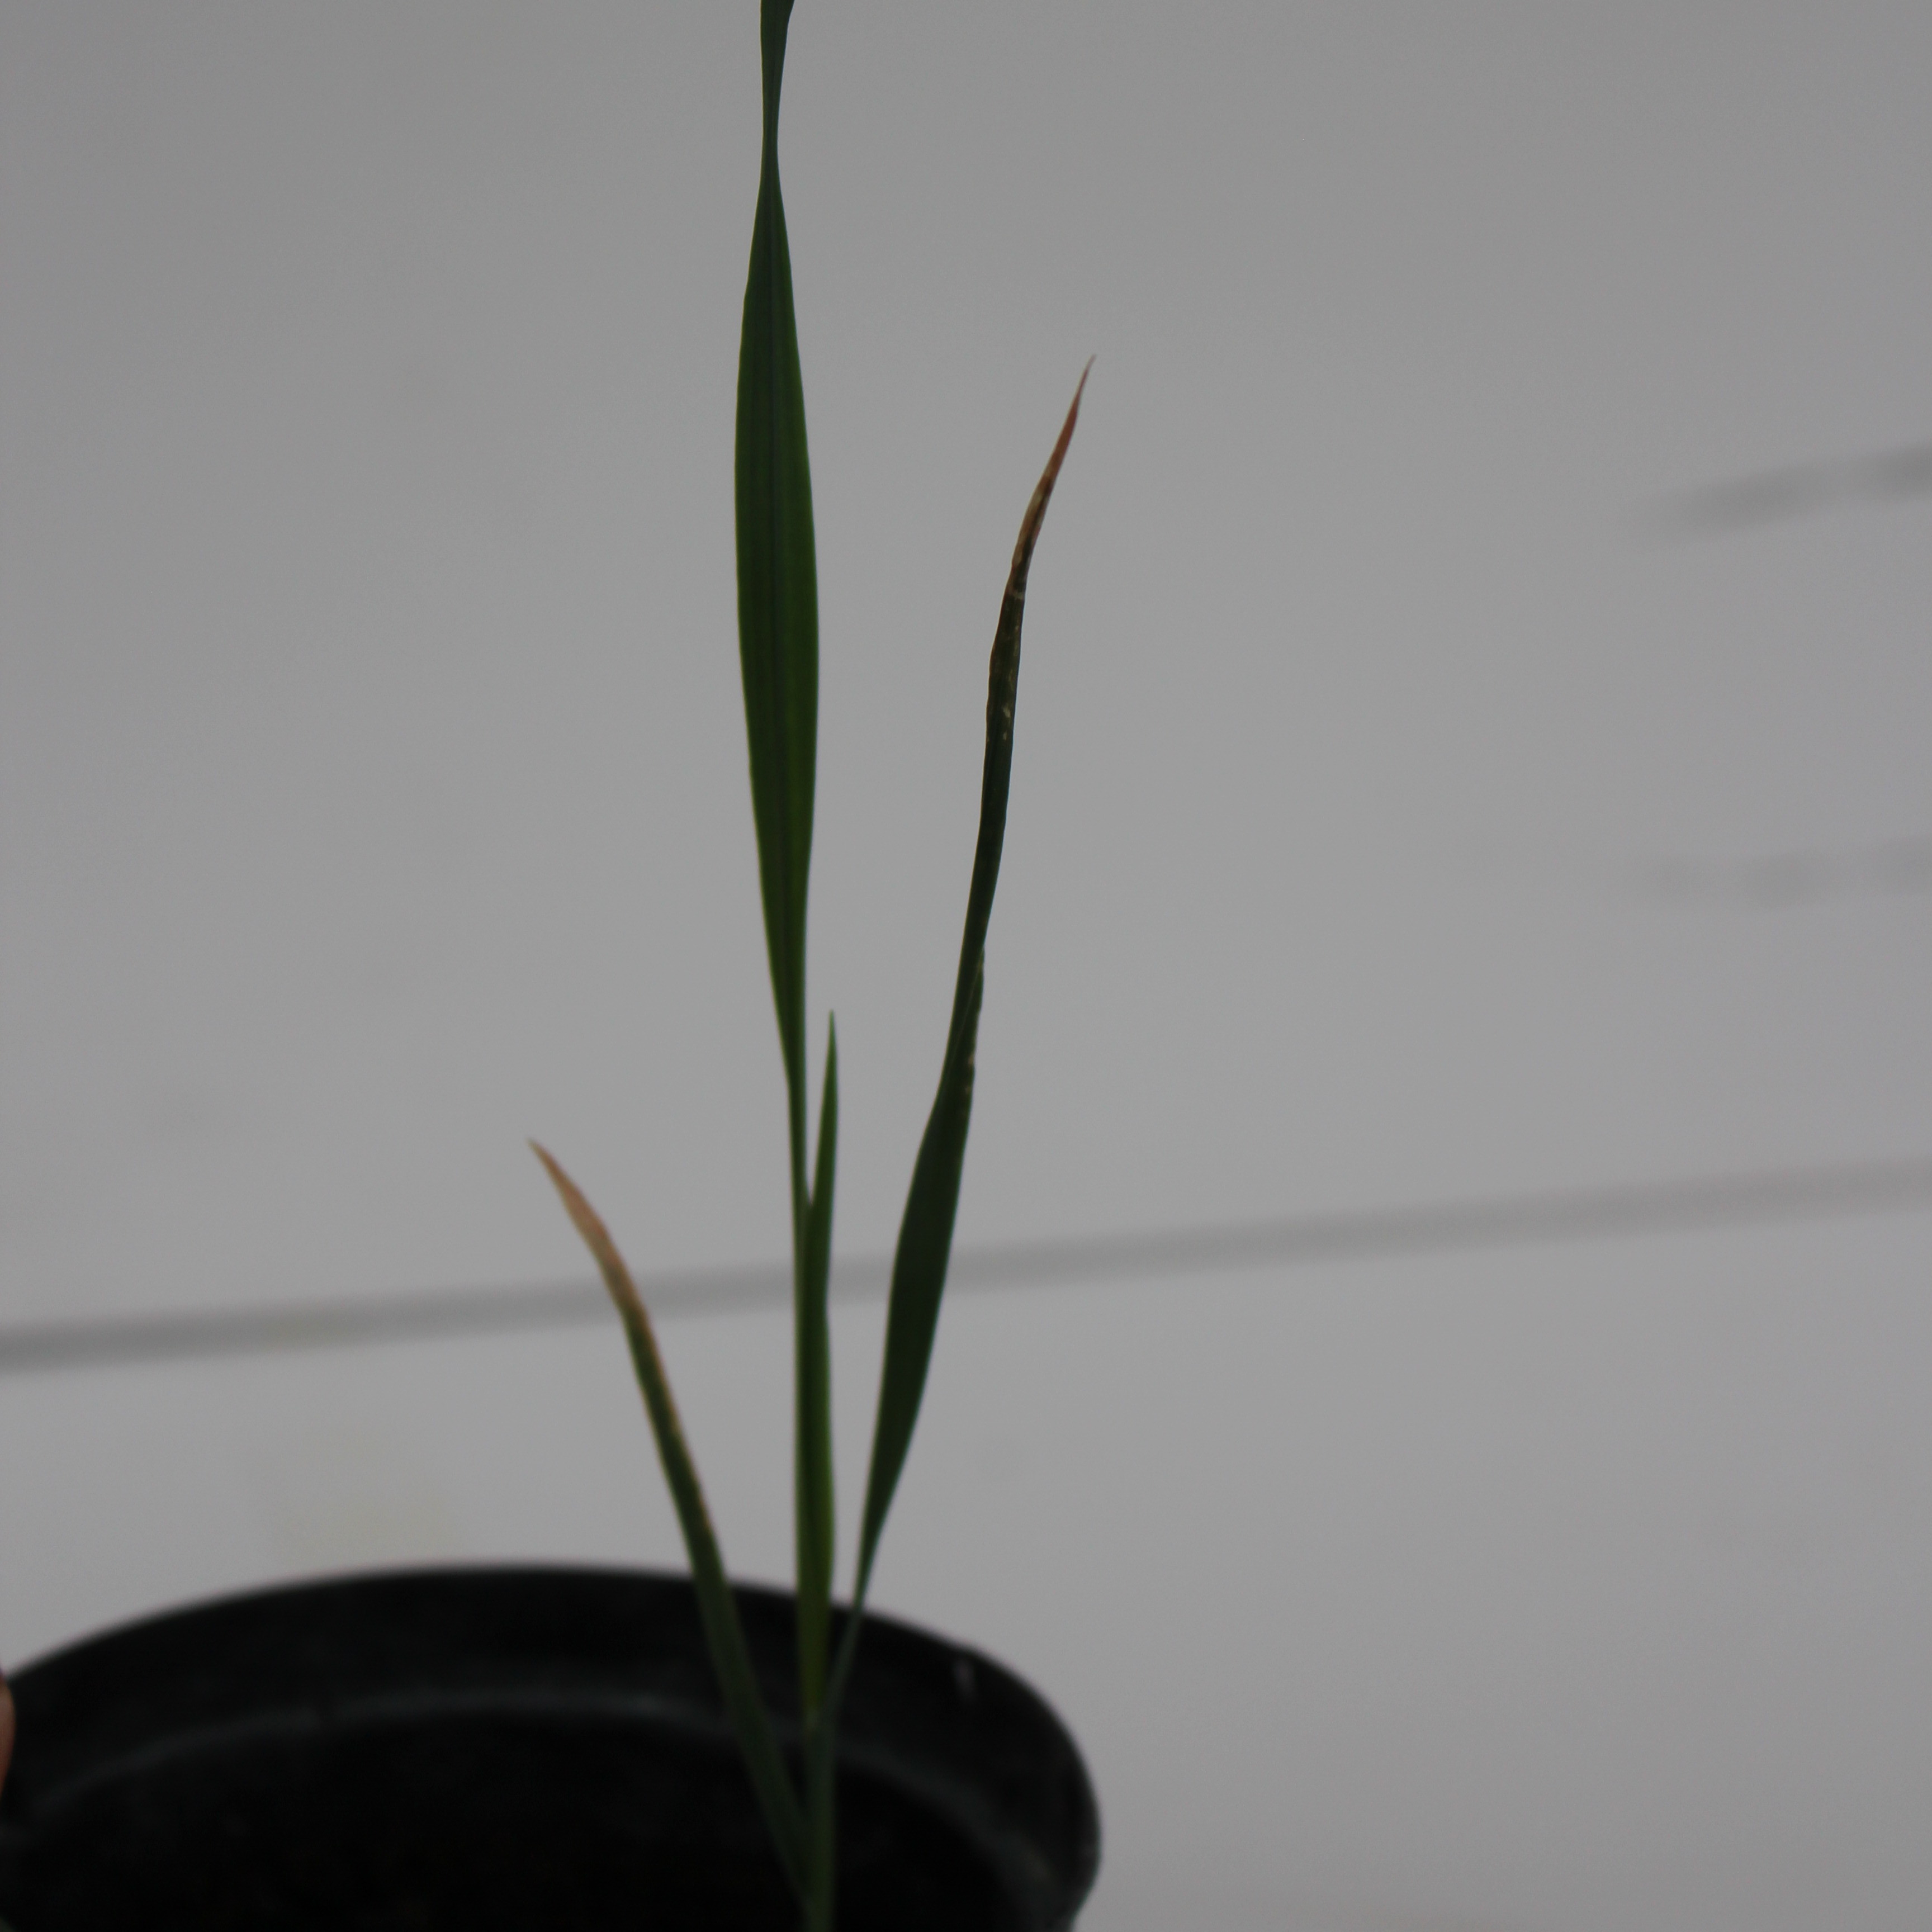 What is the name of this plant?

Avena sterilis
